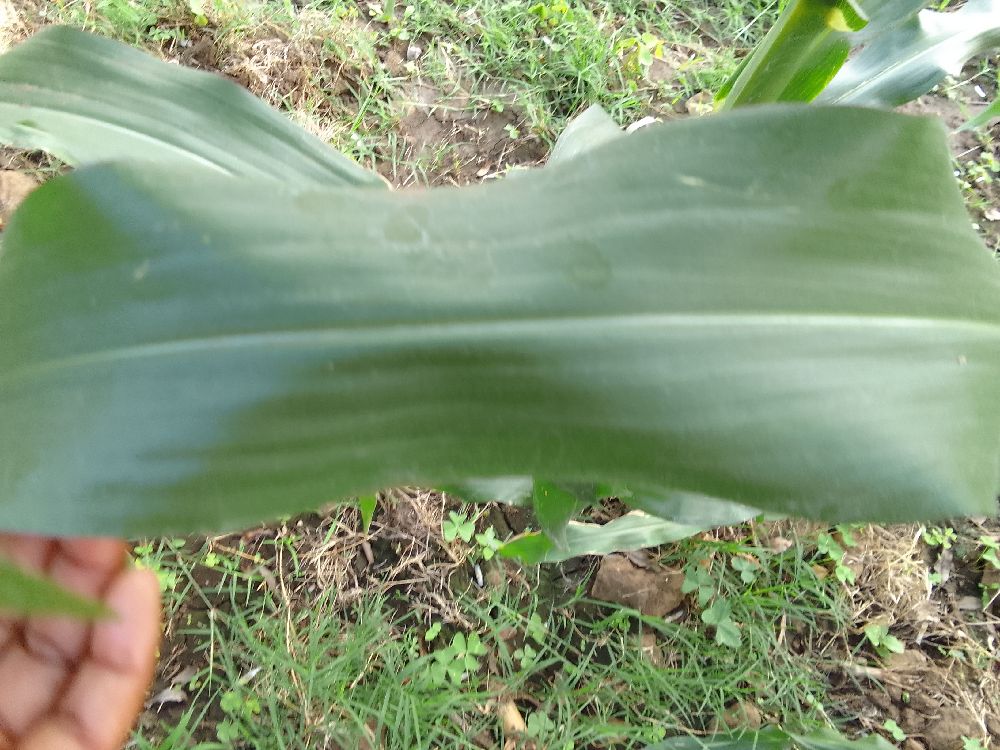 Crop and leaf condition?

maize, healthy
